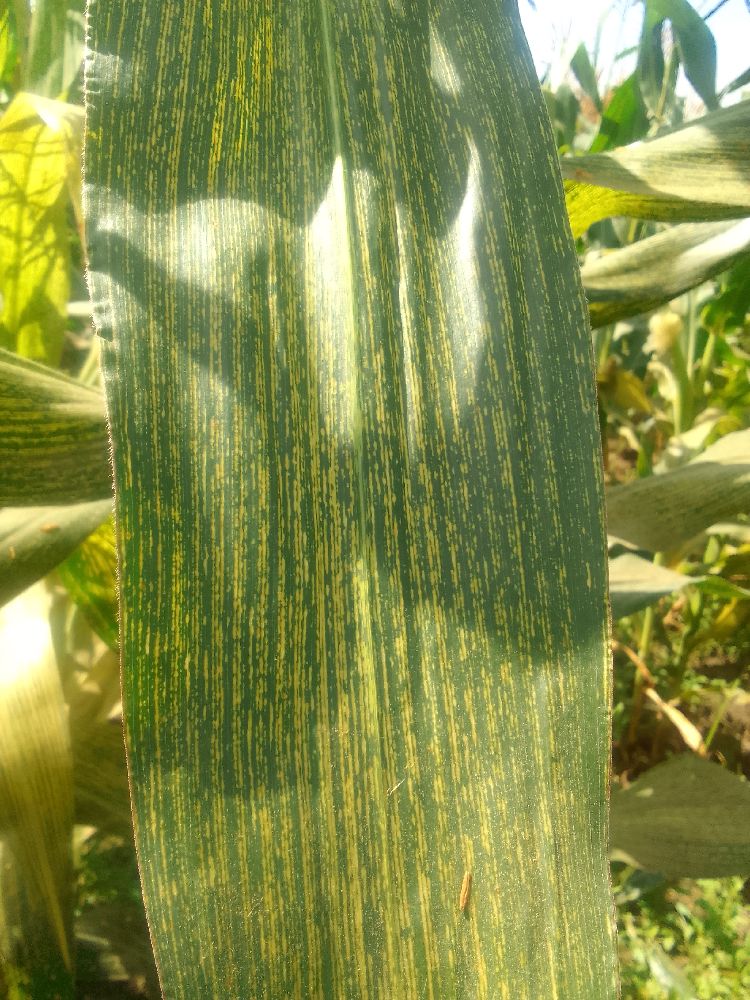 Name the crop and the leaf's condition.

maize, maize streak virus
